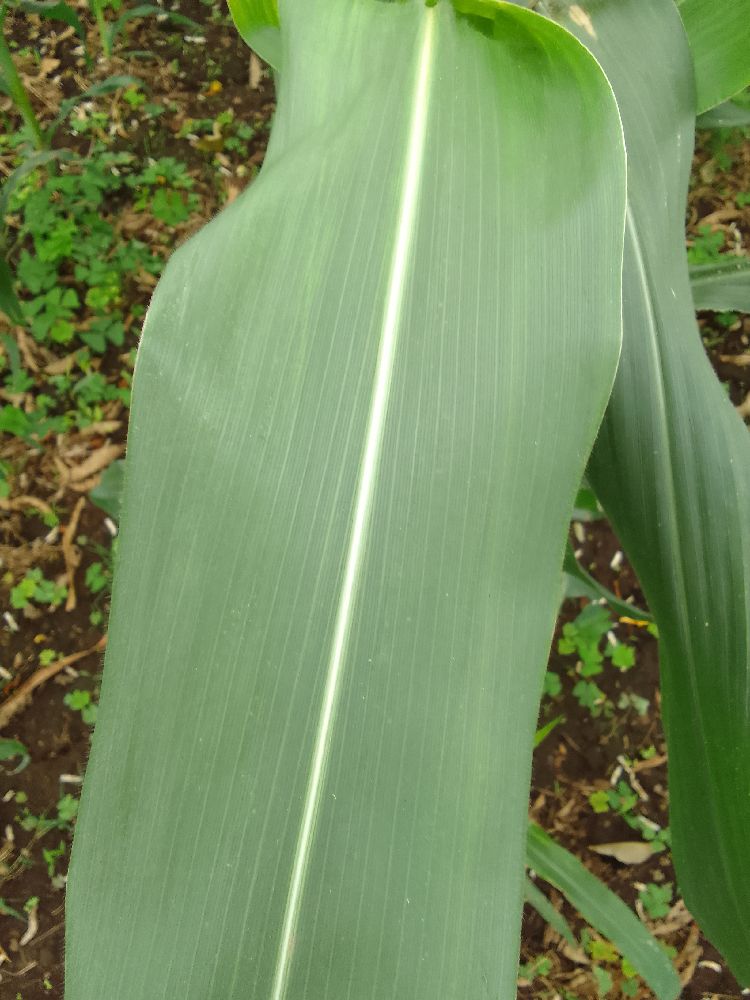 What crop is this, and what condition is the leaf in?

maize, healthy
